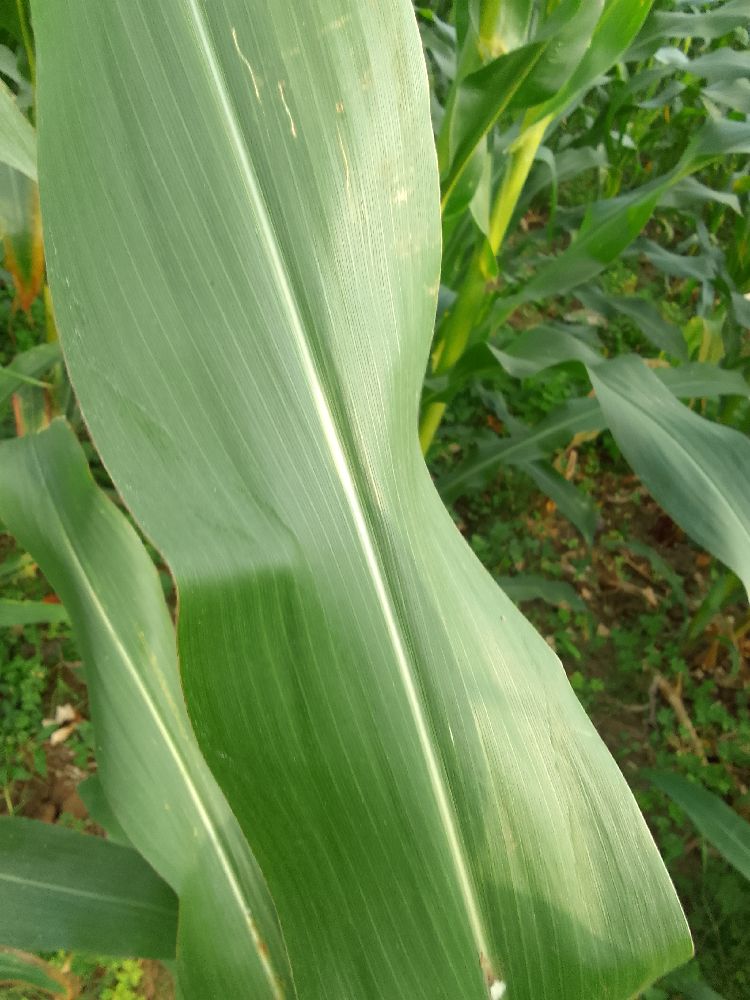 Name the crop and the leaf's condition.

maize, healthy
